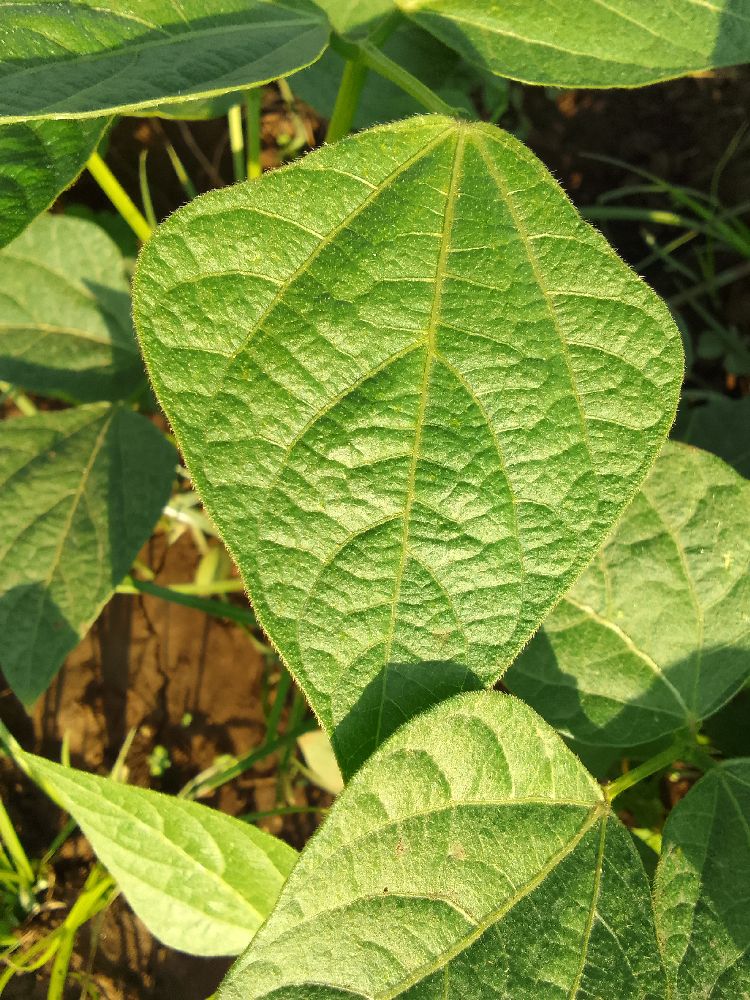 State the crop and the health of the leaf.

common bean, healthy
